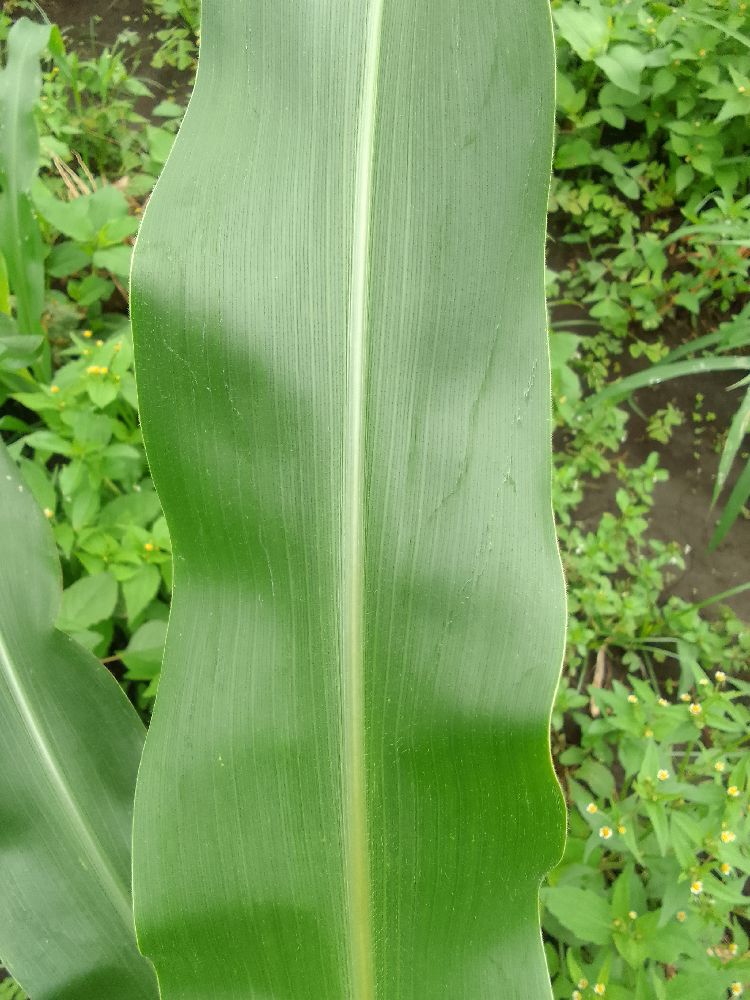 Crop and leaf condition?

maize, healthy
